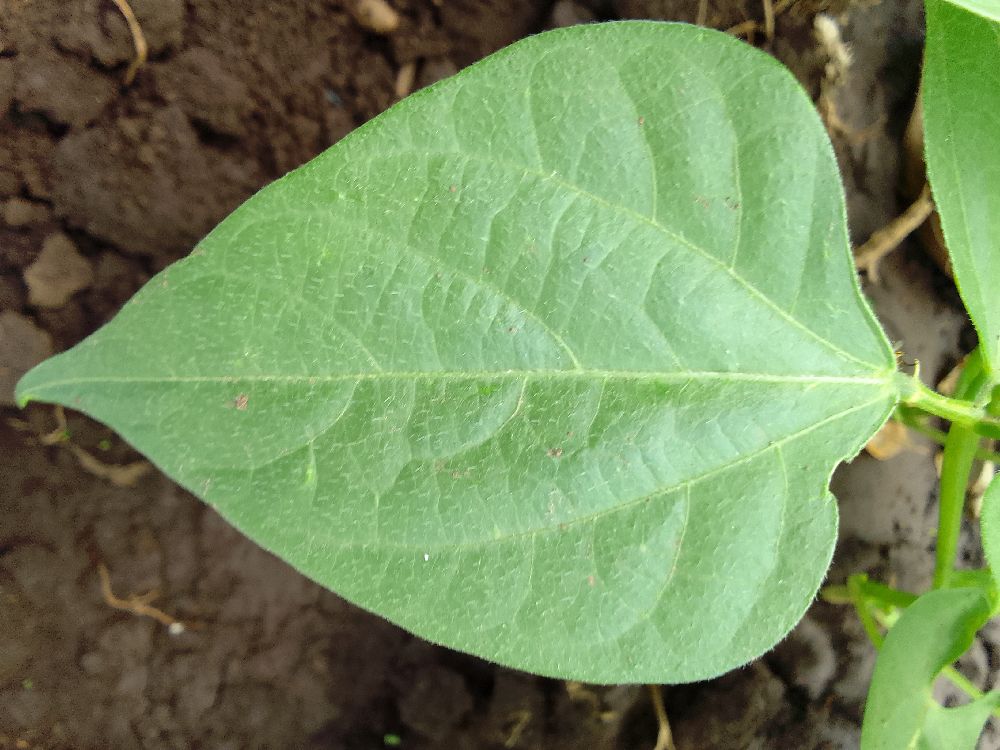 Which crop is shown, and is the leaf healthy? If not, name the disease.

common bean, healthy
